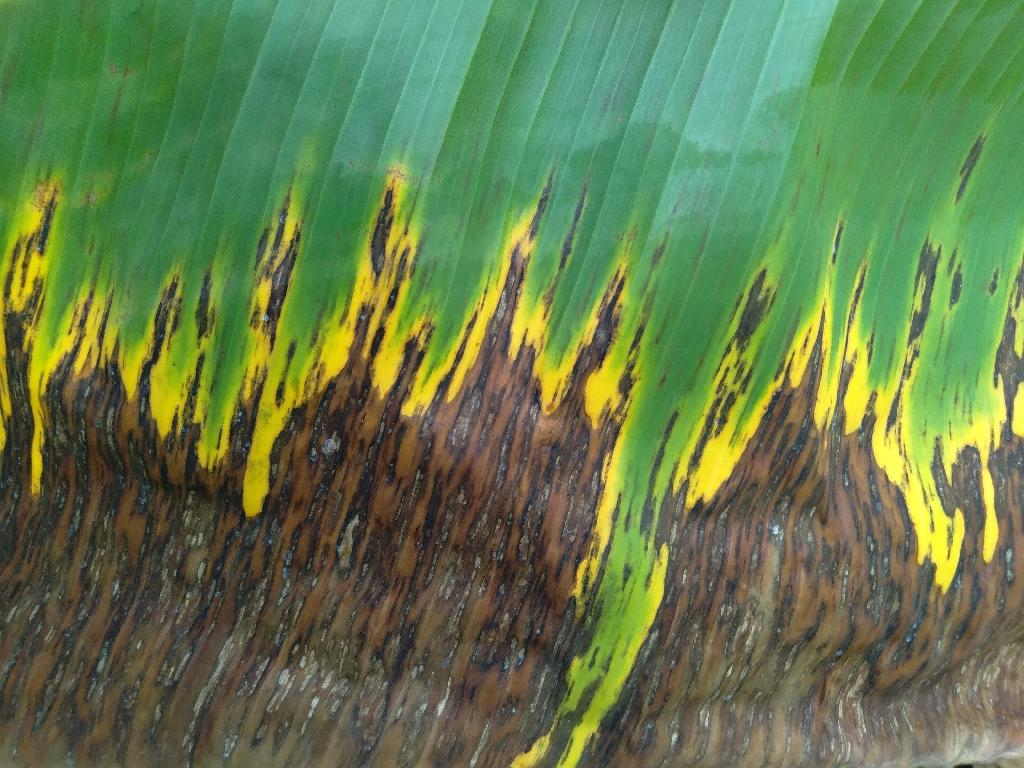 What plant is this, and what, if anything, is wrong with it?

banana, black sigatoka
